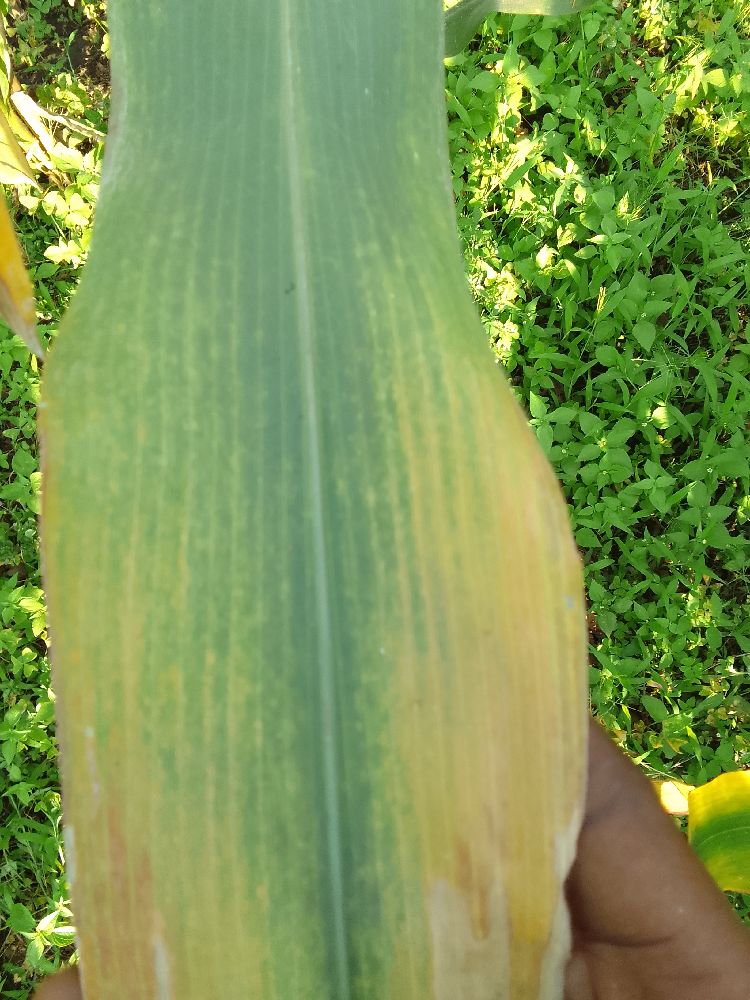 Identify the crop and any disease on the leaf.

maize, maize lethal necrosis
